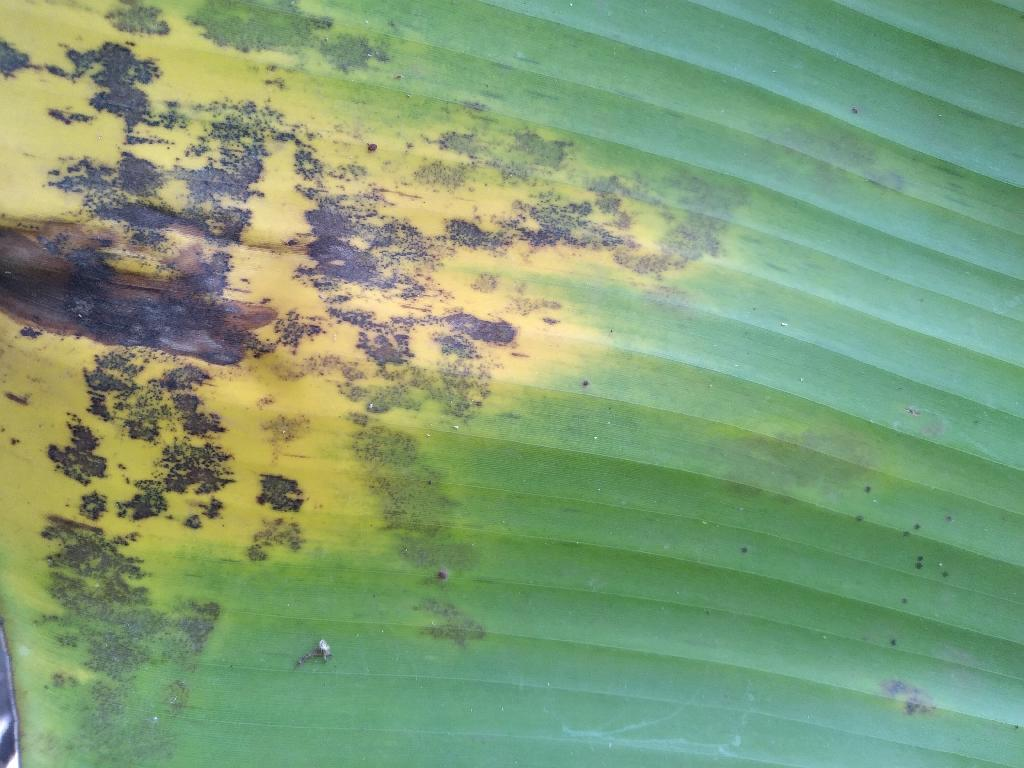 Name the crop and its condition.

banana, black sigatoka
